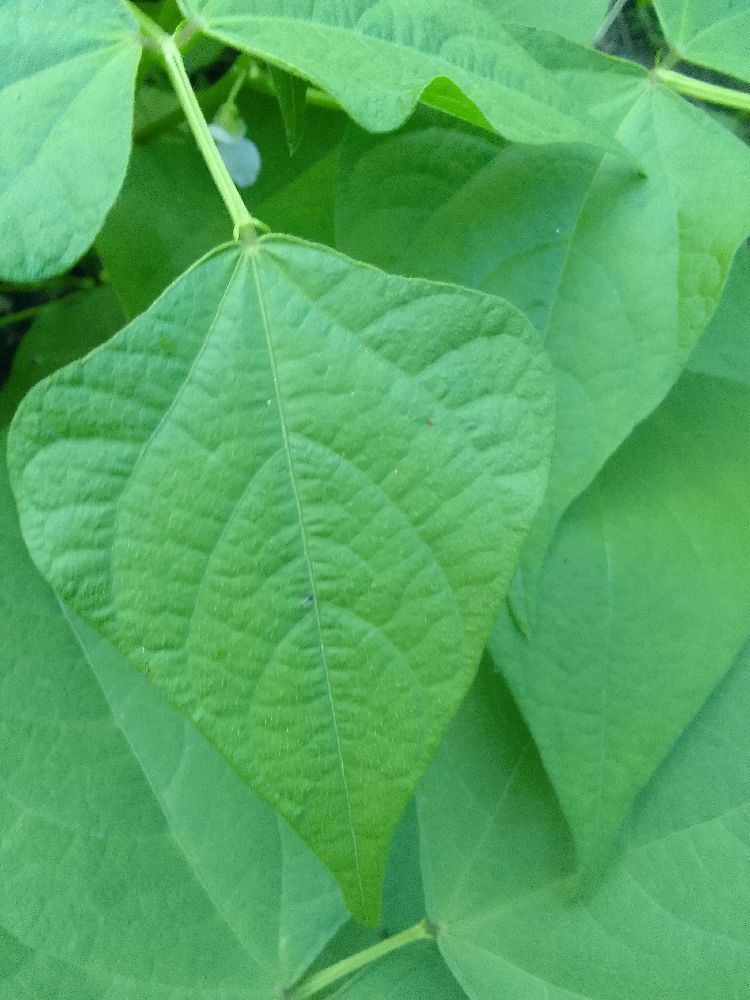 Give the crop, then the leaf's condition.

common bean, healthy
